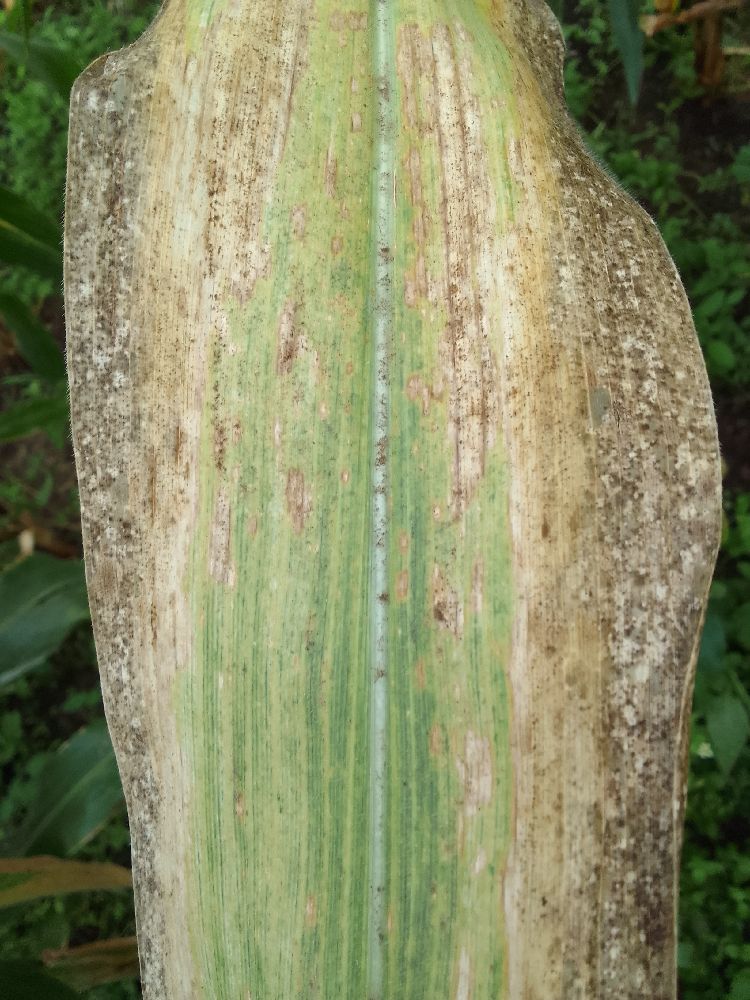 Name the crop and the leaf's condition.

maize, maize lethal necrosis
